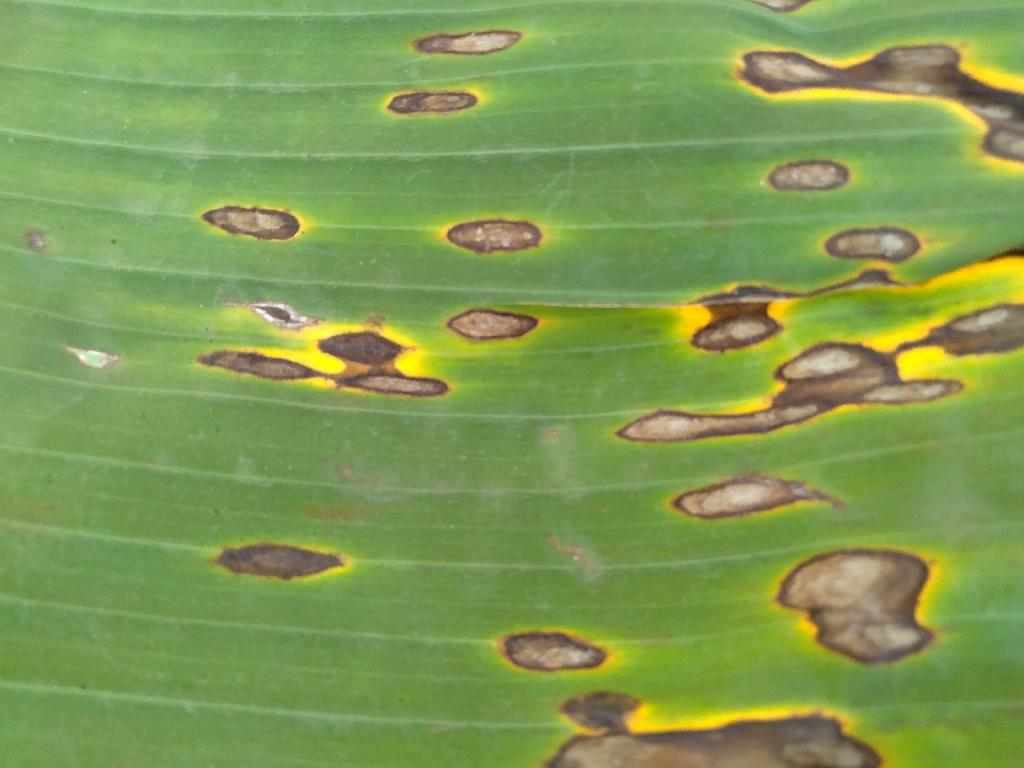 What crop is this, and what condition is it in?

banana, black sigatoka
